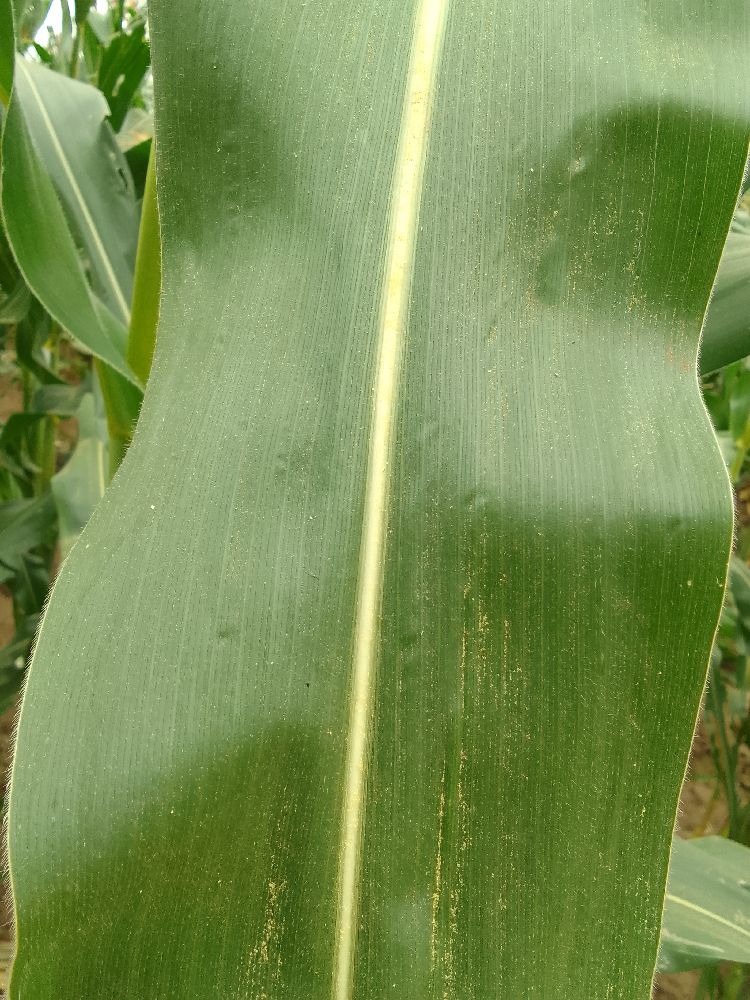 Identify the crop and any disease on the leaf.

maize, healthy
